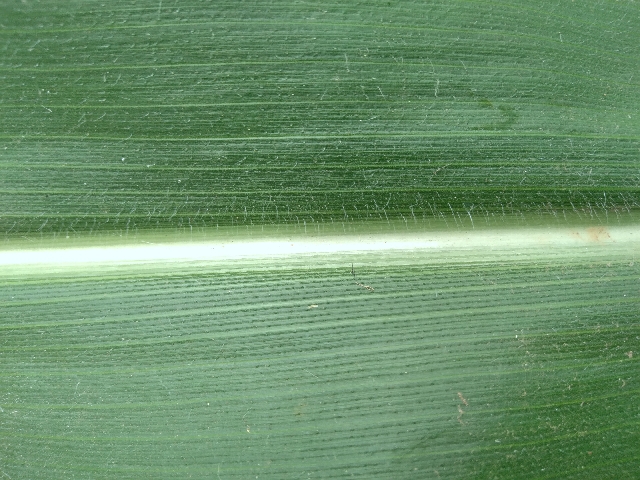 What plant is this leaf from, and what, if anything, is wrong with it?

maize, healthy
